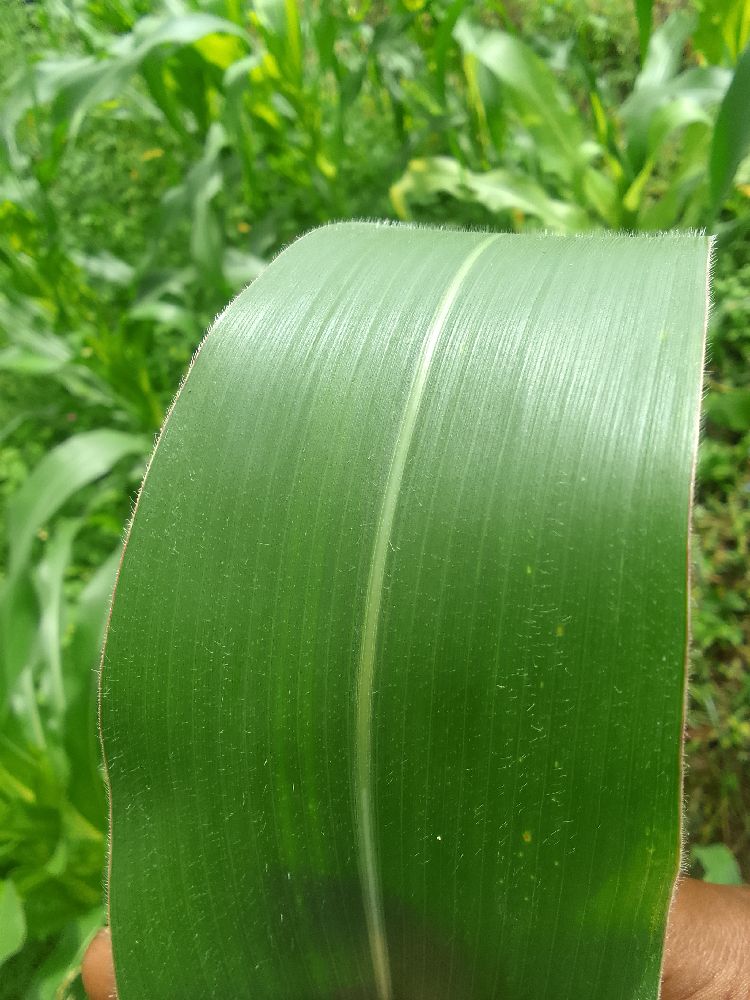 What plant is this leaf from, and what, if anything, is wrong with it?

maize, healthy
